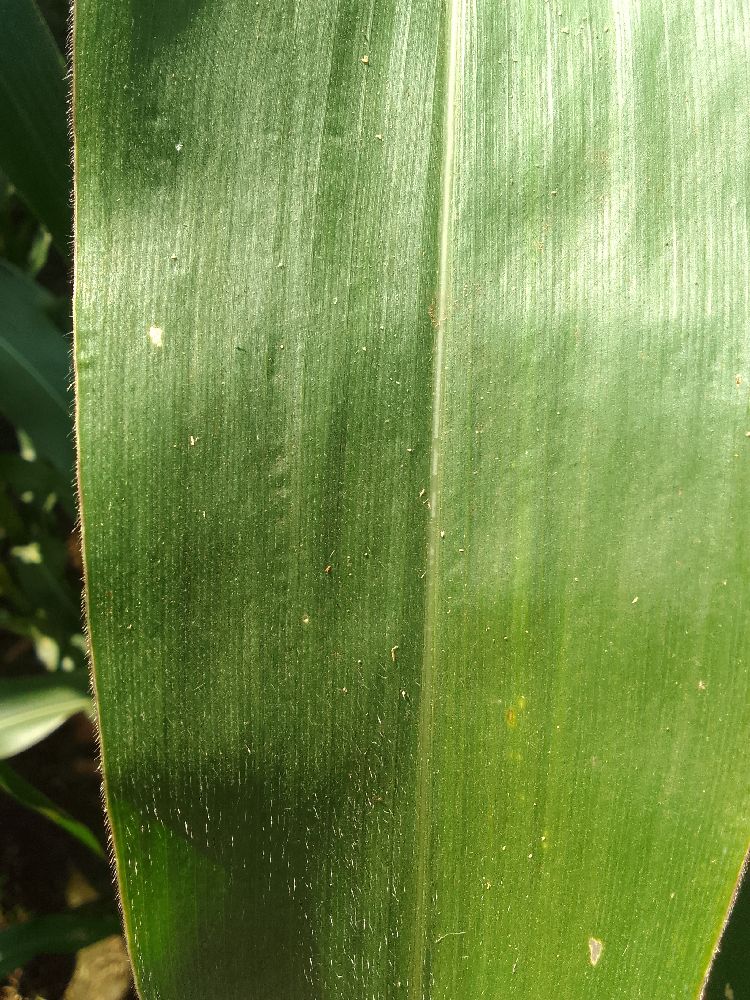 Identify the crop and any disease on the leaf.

maize, healthy
